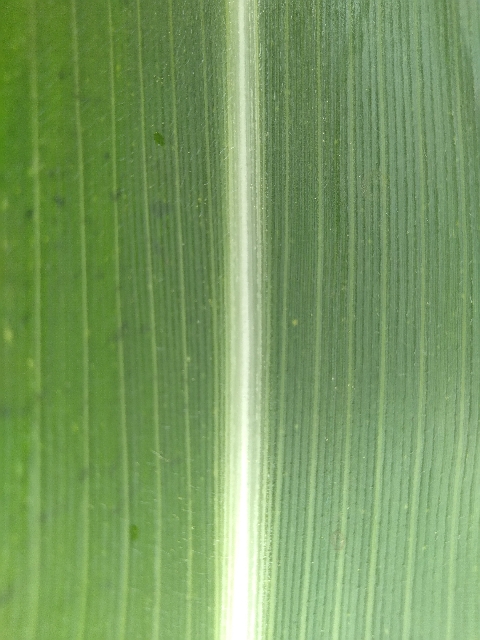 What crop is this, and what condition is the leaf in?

maize, healthy
